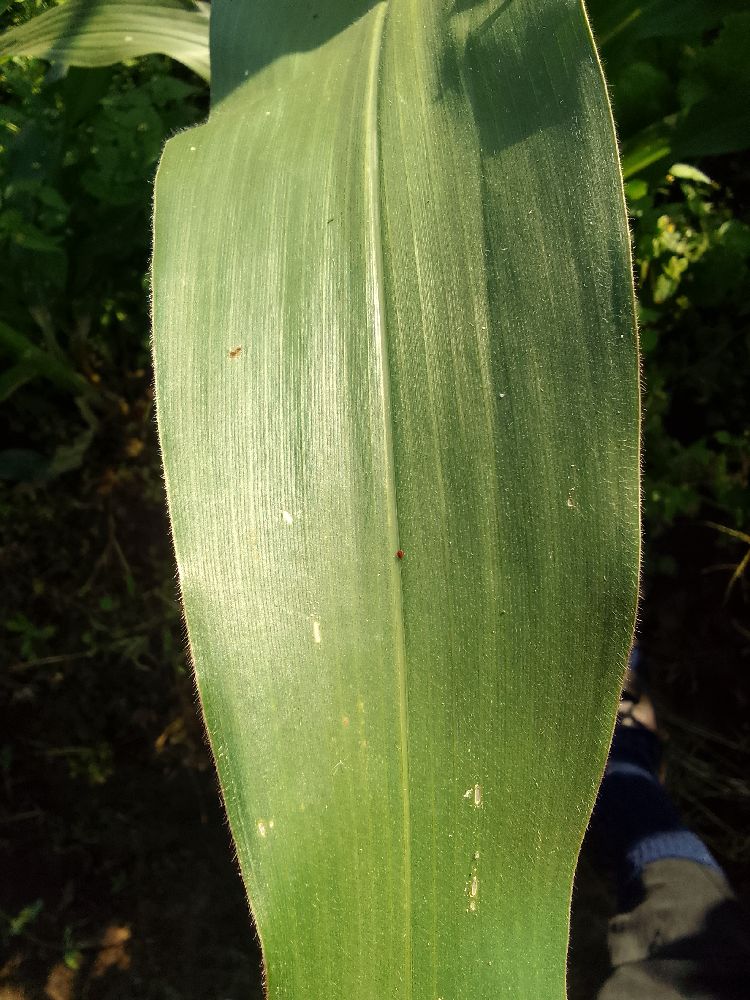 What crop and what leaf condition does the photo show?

maize, healthy
